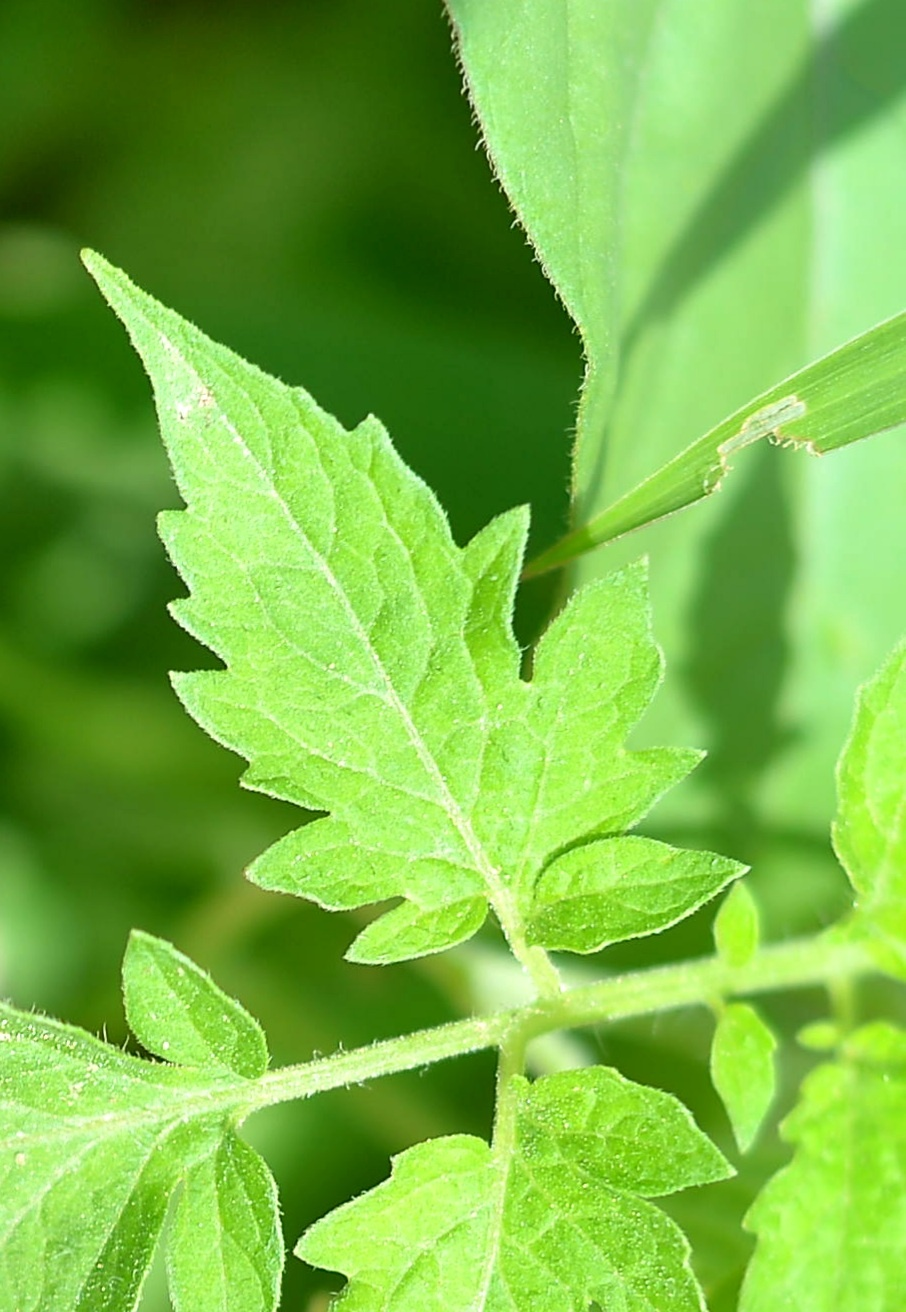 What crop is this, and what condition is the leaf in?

tomato, healthy
